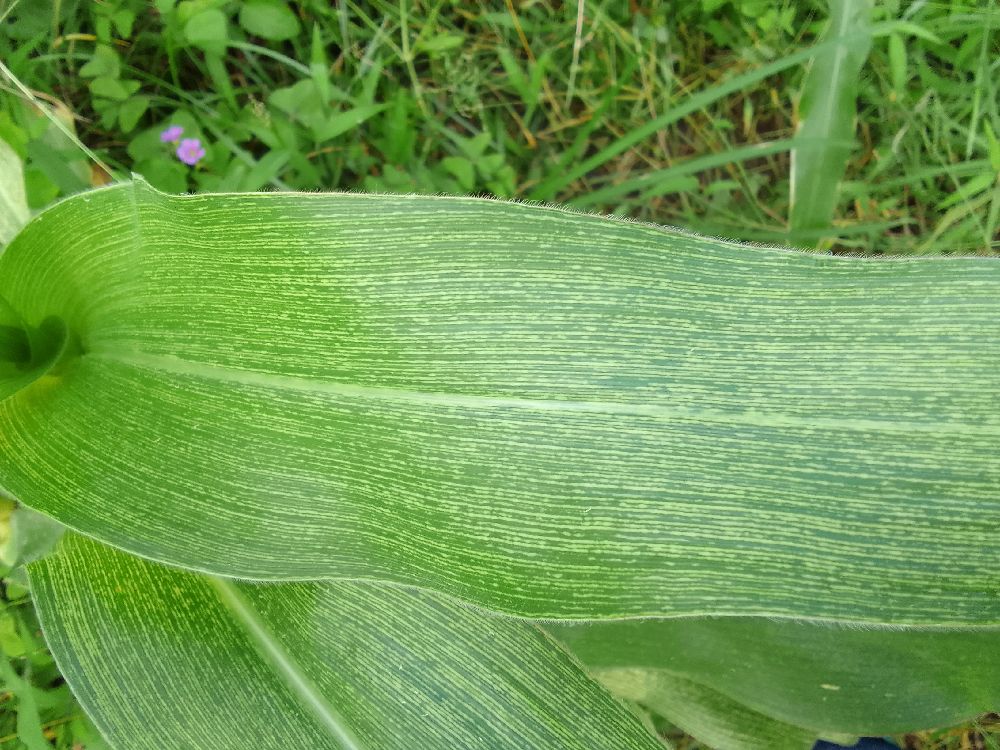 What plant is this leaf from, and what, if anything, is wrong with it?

maize, maize streak virus
